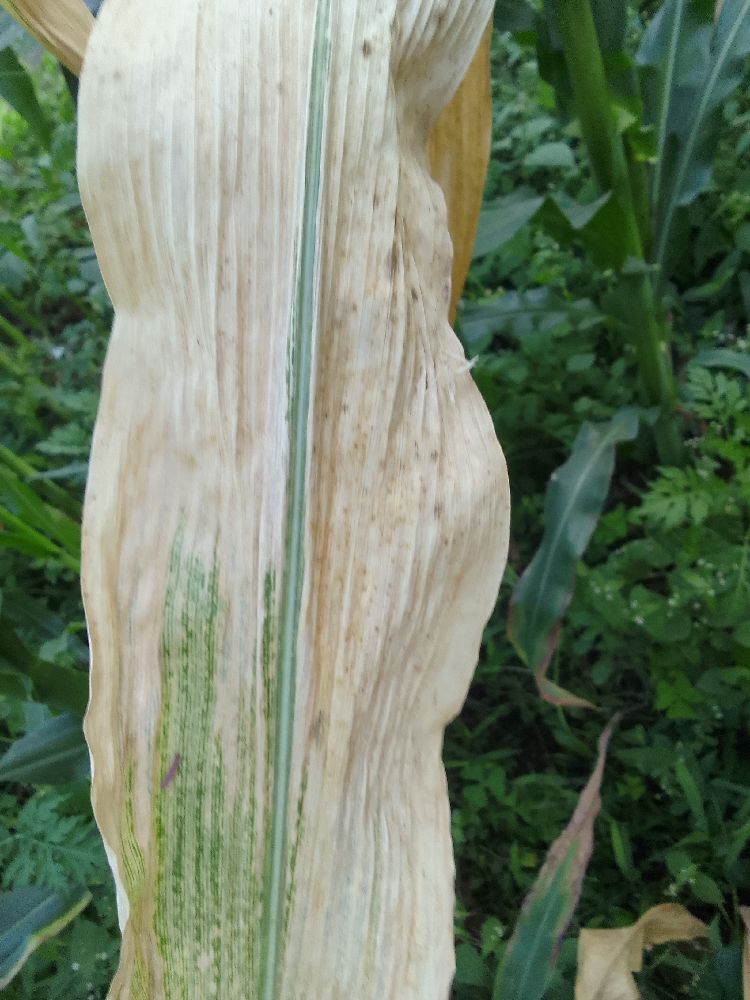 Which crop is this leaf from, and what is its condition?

maize, maize lethal necrosis
